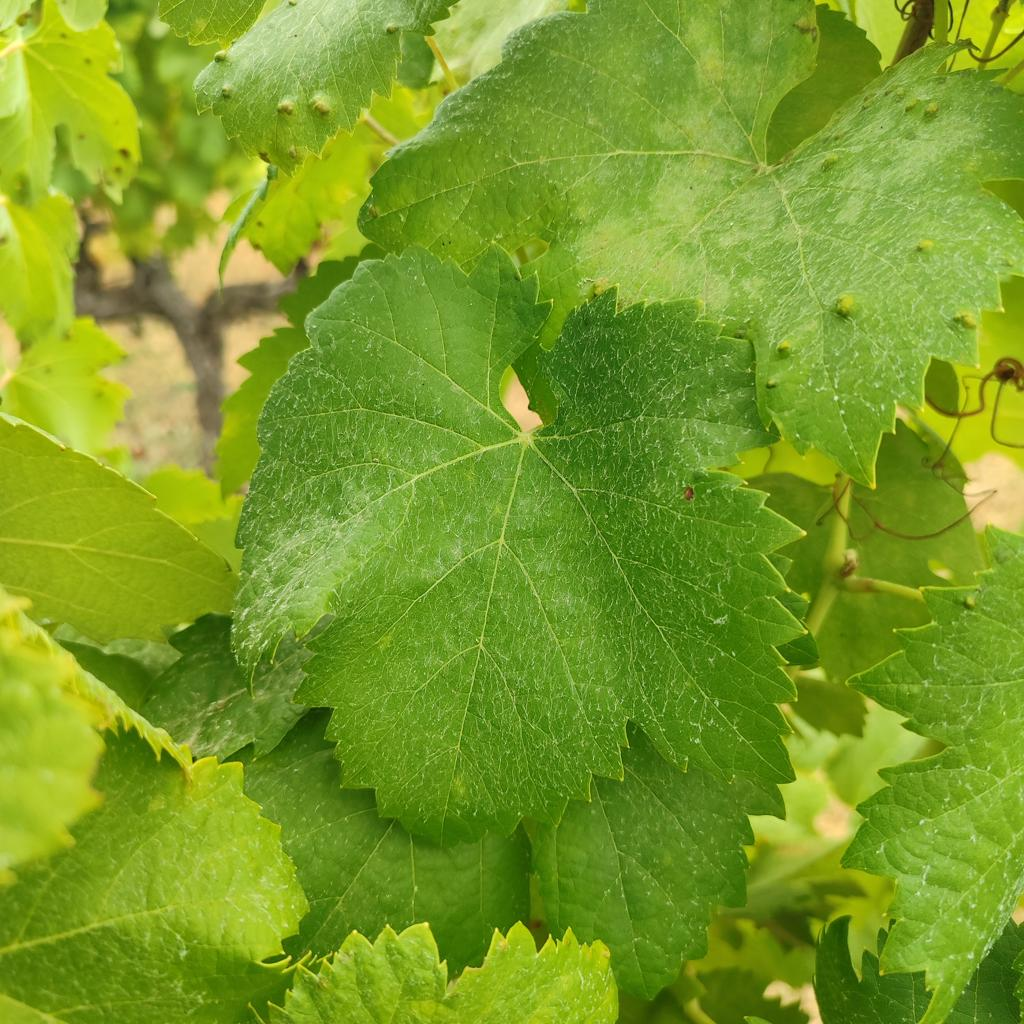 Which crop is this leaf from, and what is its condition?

grapevine, healthy
